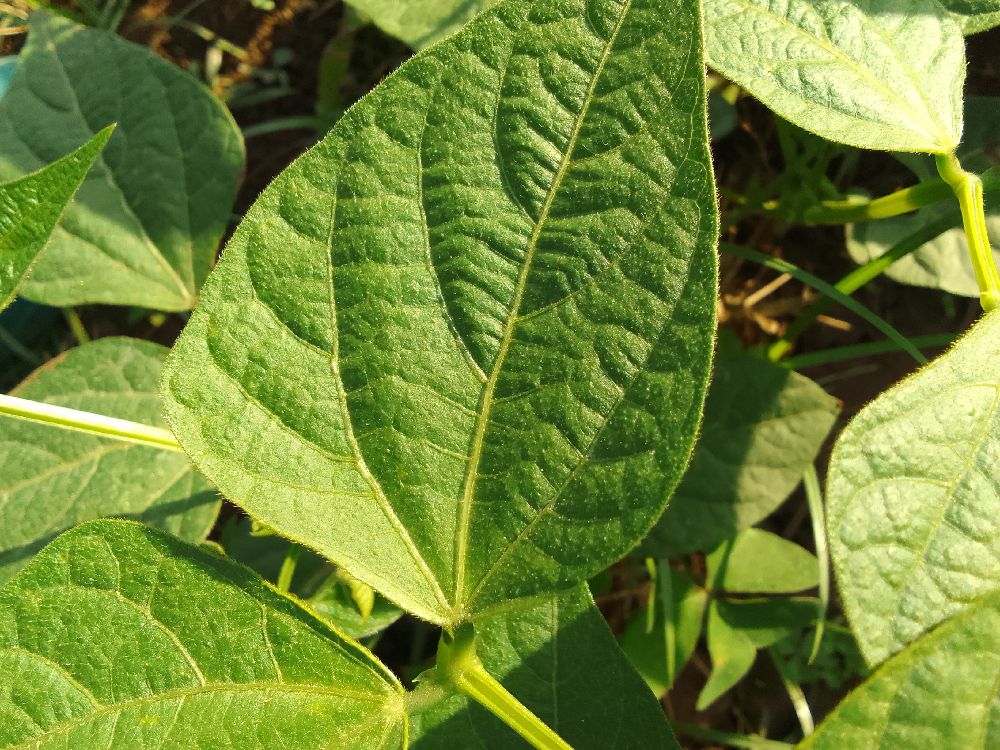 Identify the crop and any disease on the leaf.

common bean, healthy
